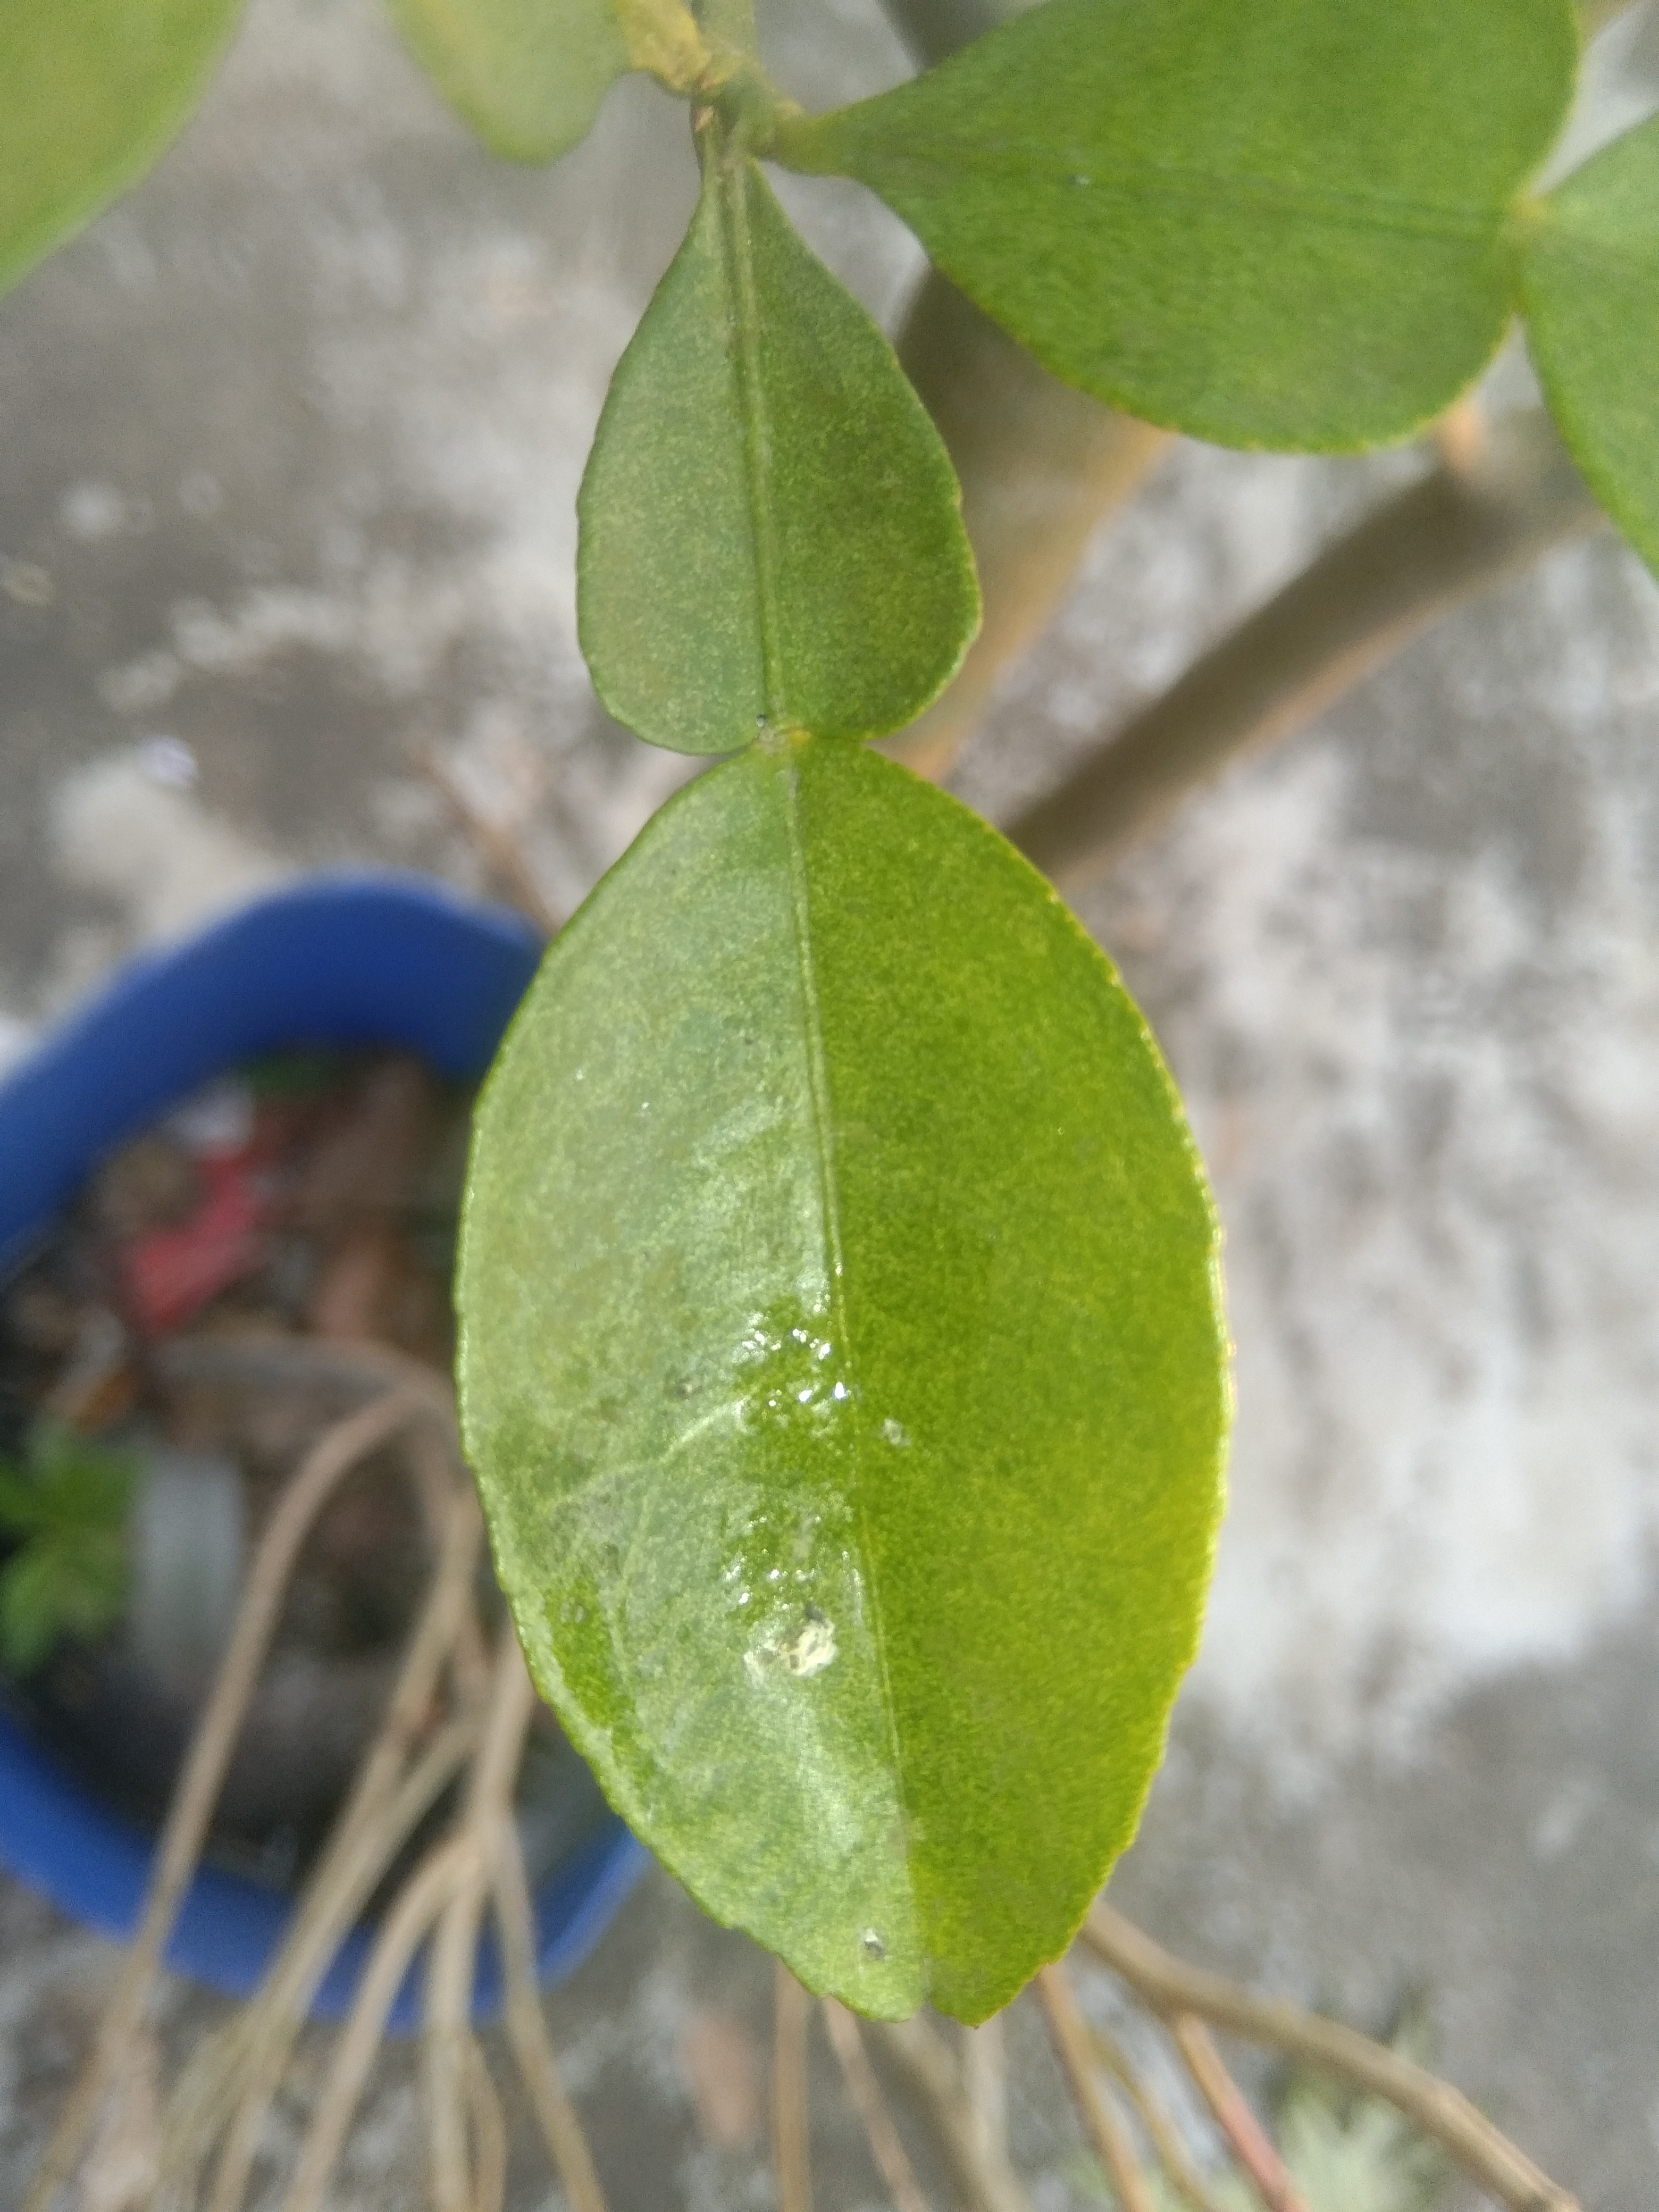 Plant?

lemon
